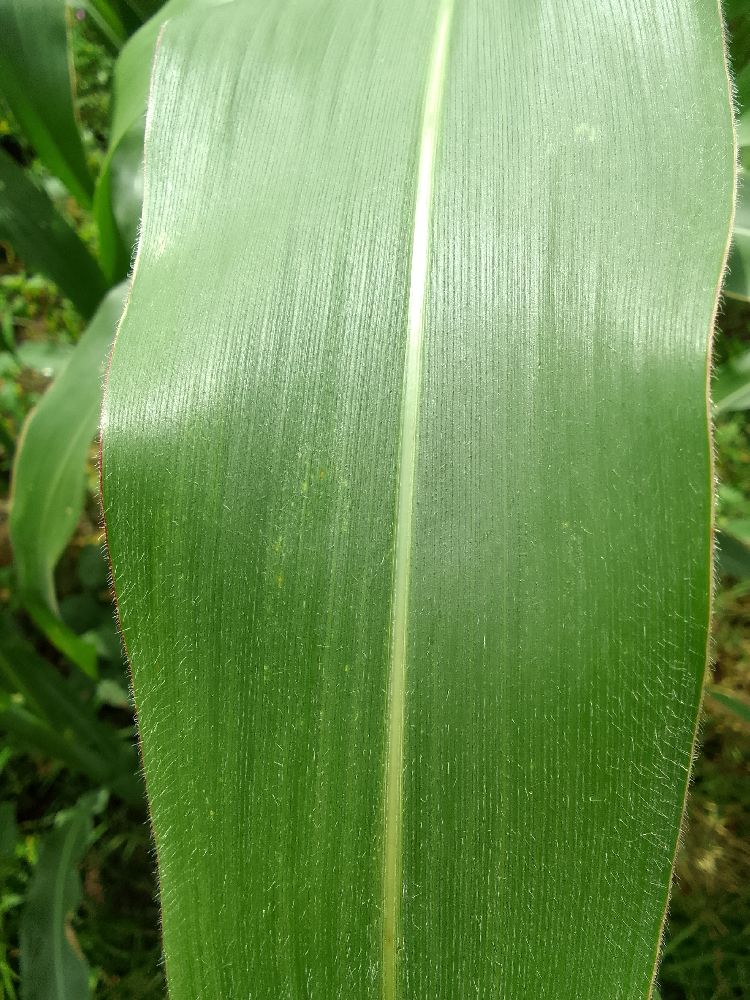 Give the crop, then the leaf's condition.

maize, healthy
